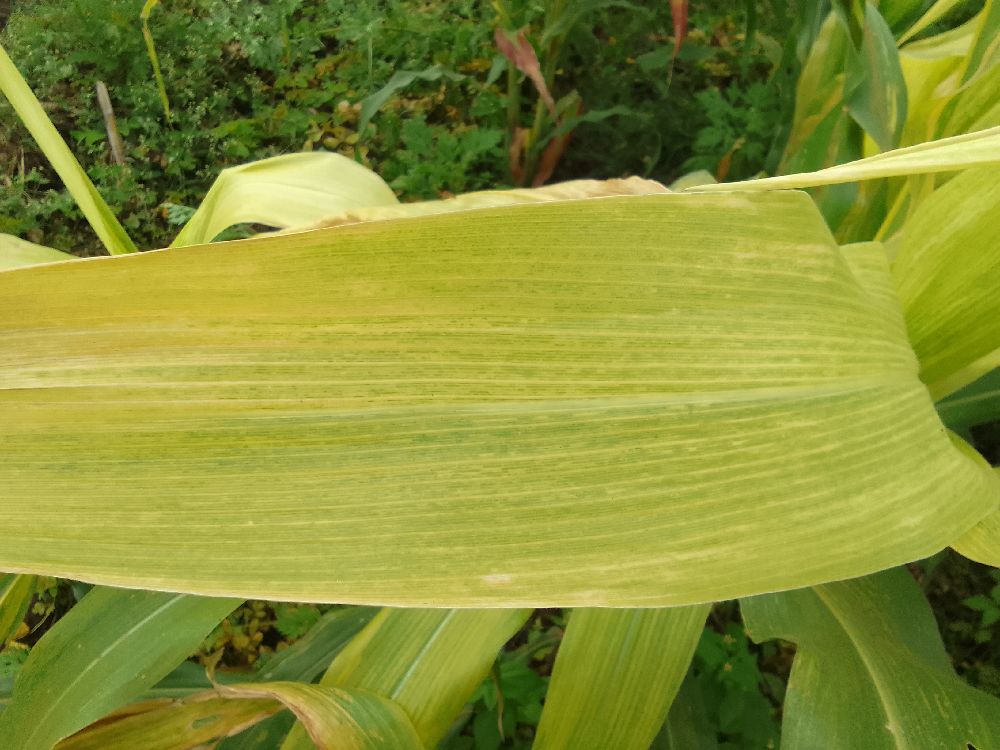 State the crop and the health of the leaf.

maize, maize lethal necrosis
